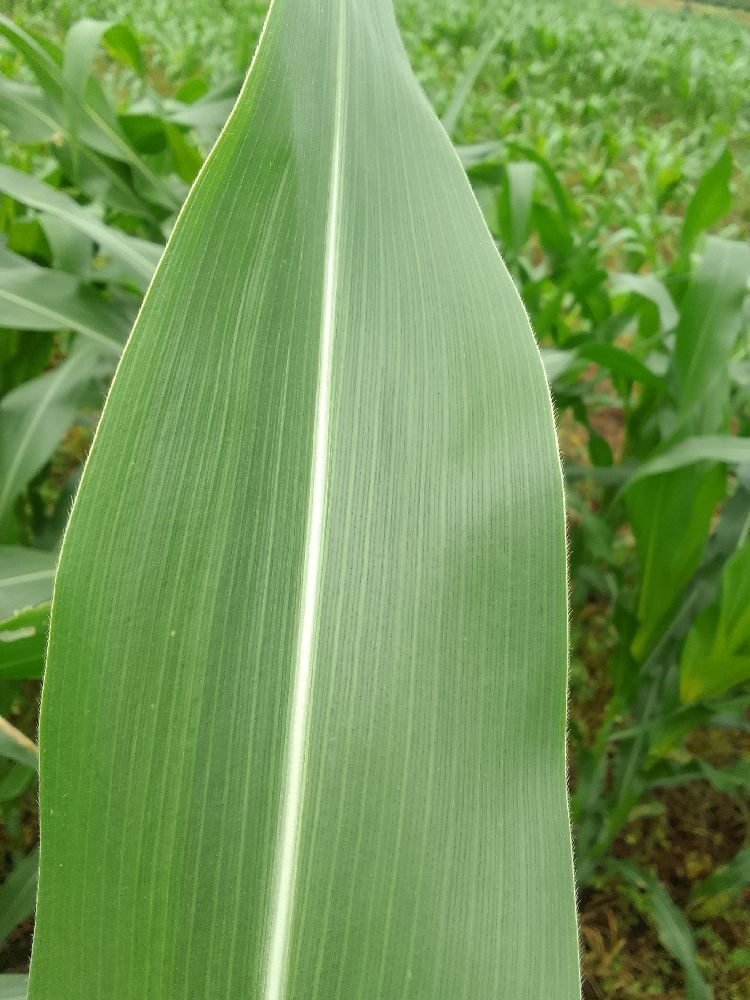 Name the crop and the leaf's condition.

maize, healthy
